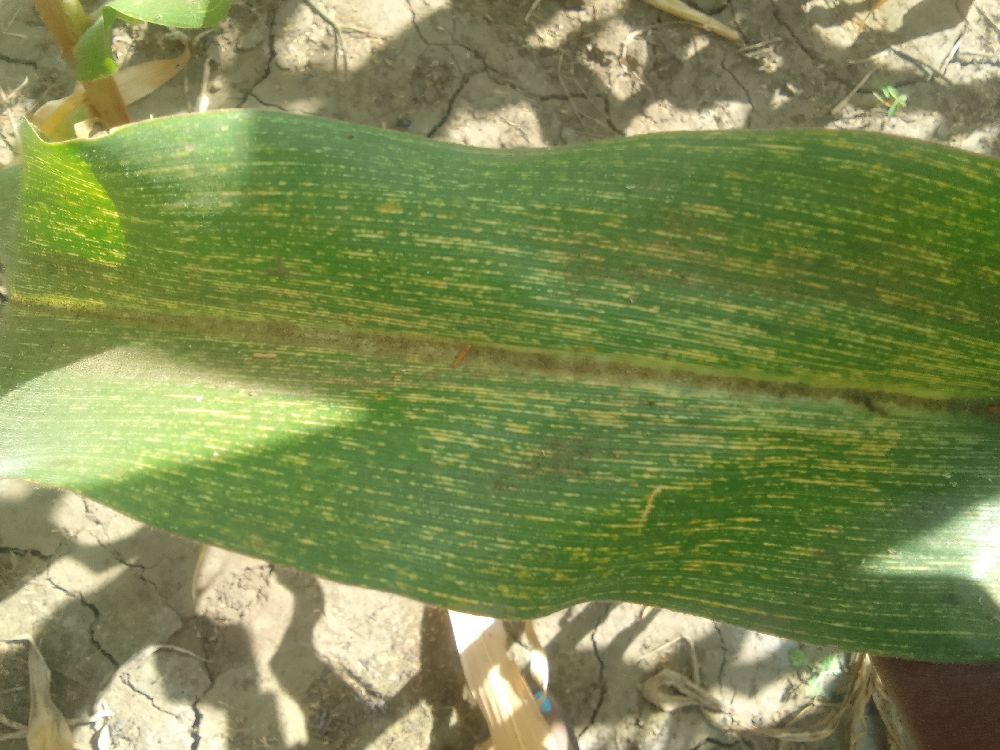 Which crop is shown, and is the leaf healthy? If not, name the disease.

maize, maize streak virus
